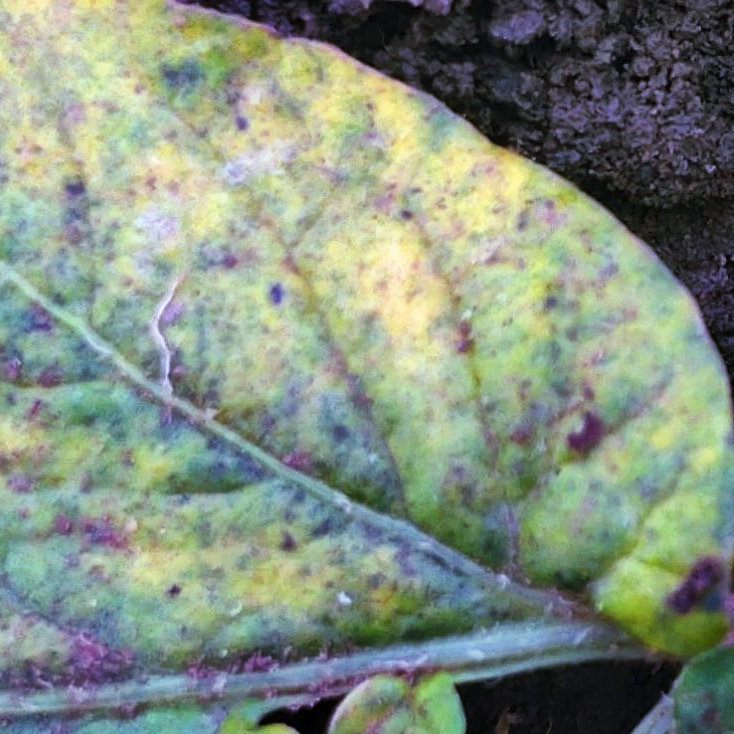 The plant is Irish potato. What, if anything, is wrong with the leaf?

late blight
